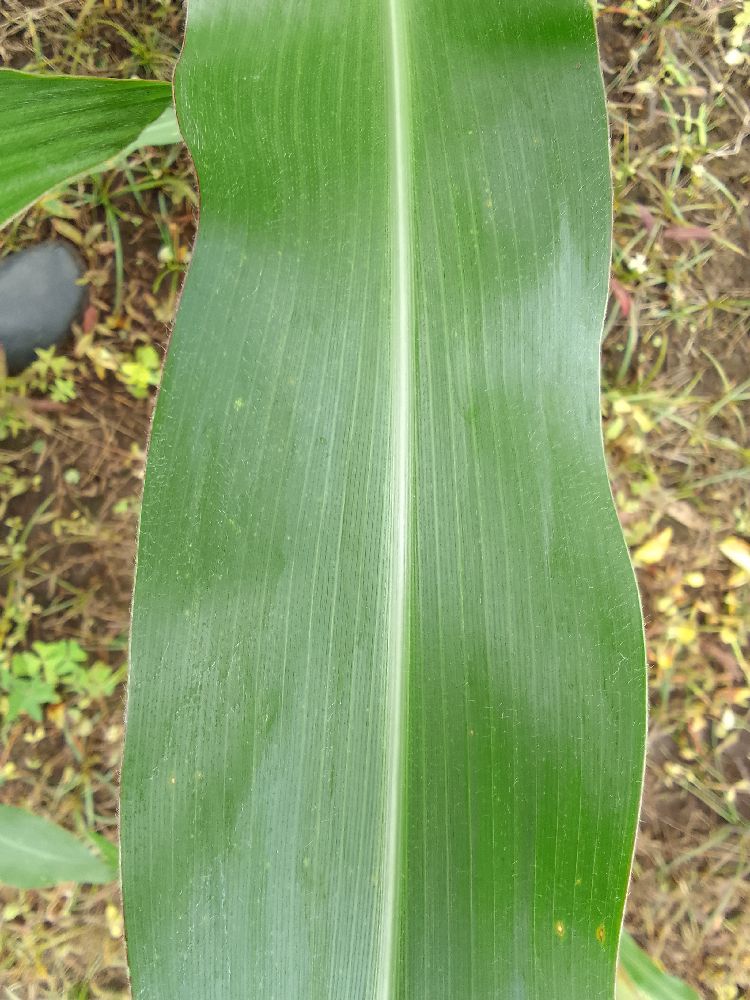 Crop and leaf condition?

maize, healthy
